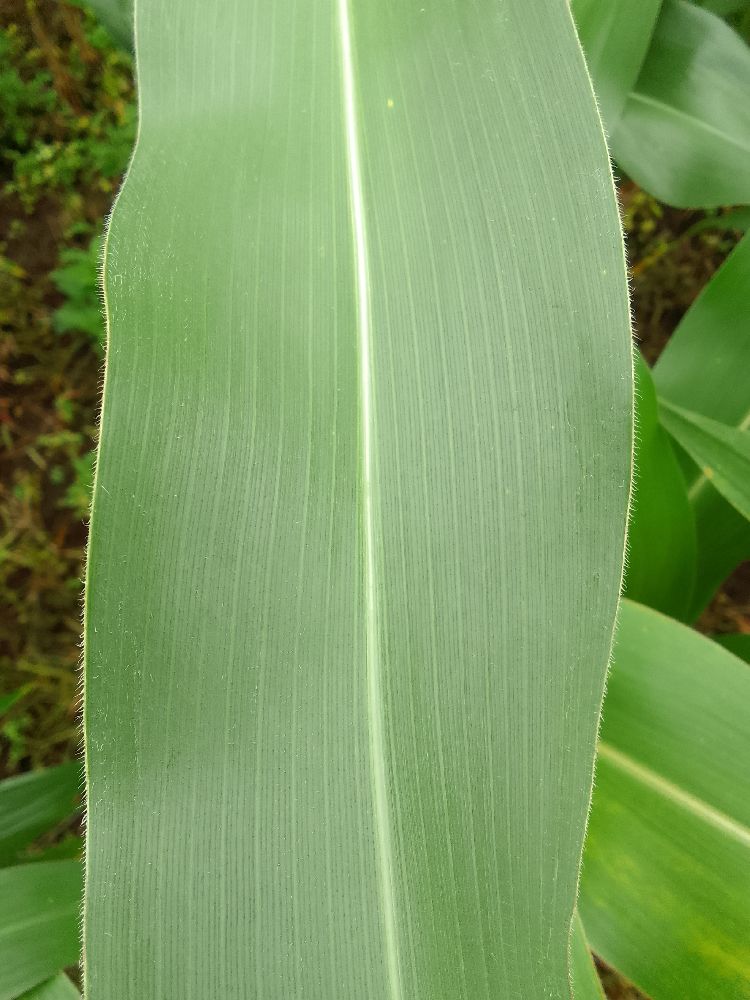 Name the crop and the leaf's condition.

maize, healthy
